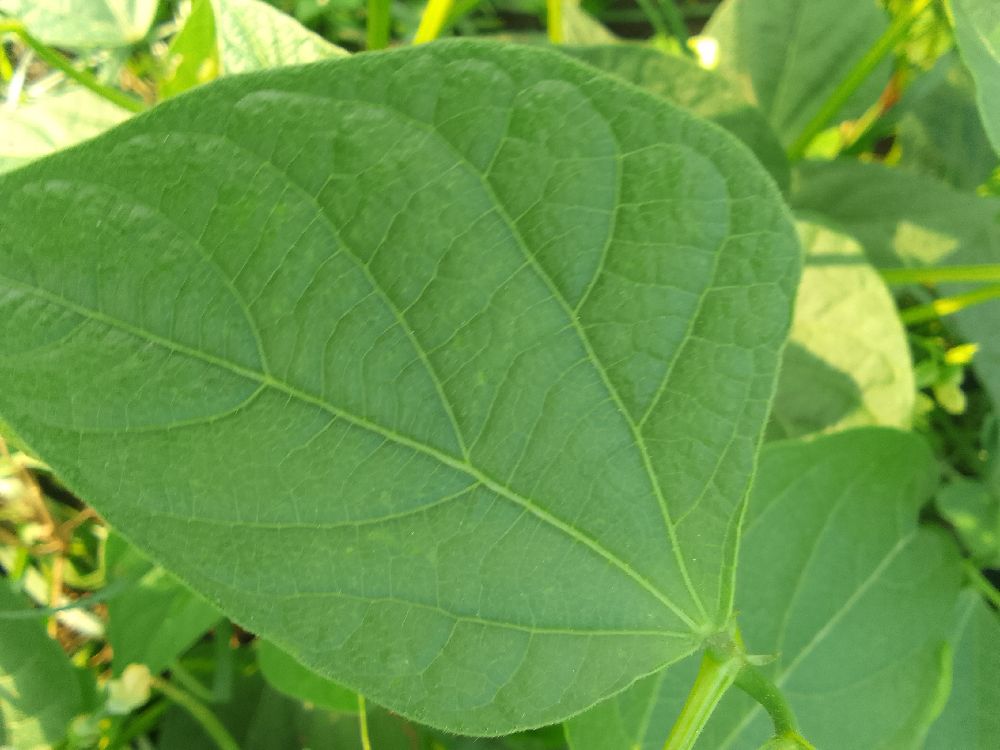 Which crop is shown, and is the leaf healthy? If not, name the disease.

common bean, healthy
